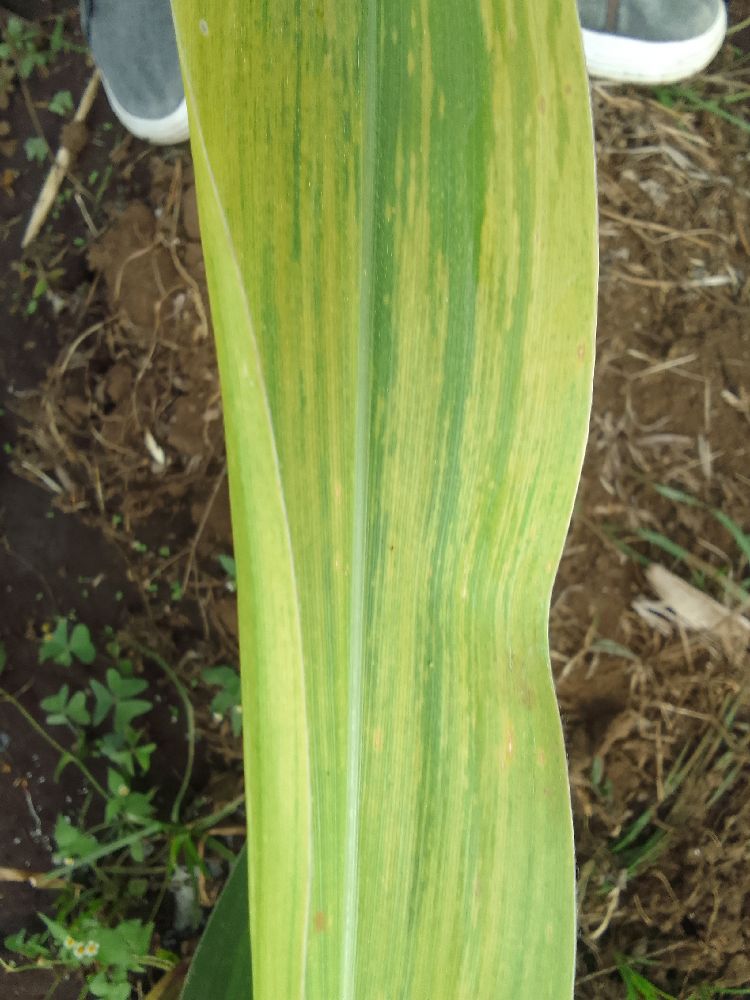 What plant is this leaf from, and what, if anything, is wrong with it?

maize, maize lethal necrosis
